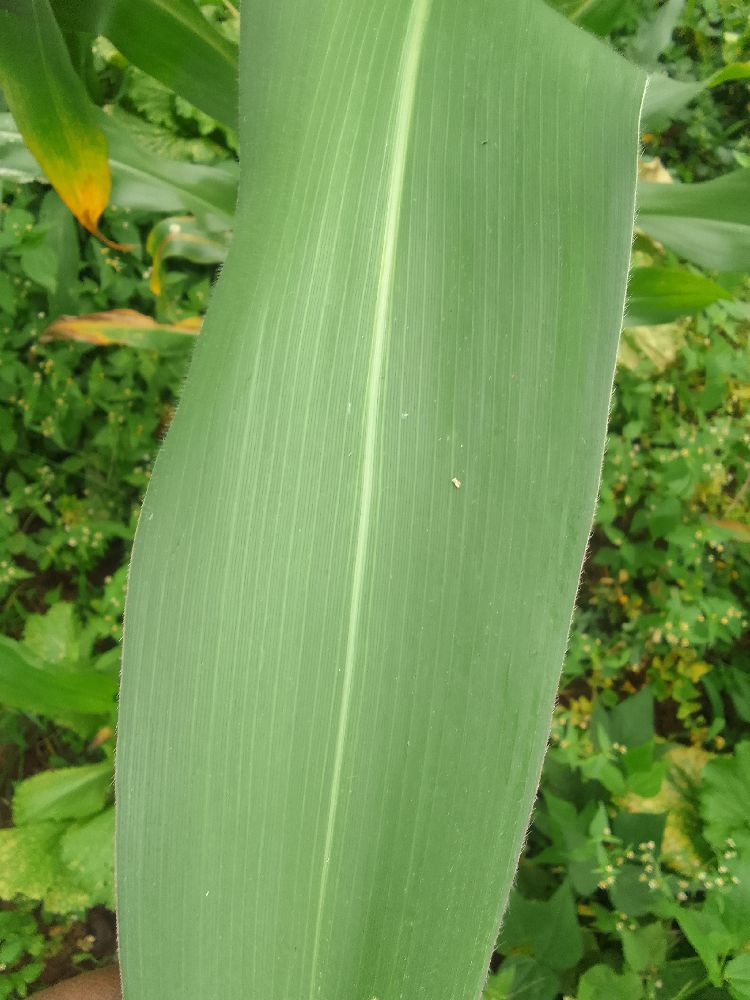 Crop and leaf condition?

maize, healthy
